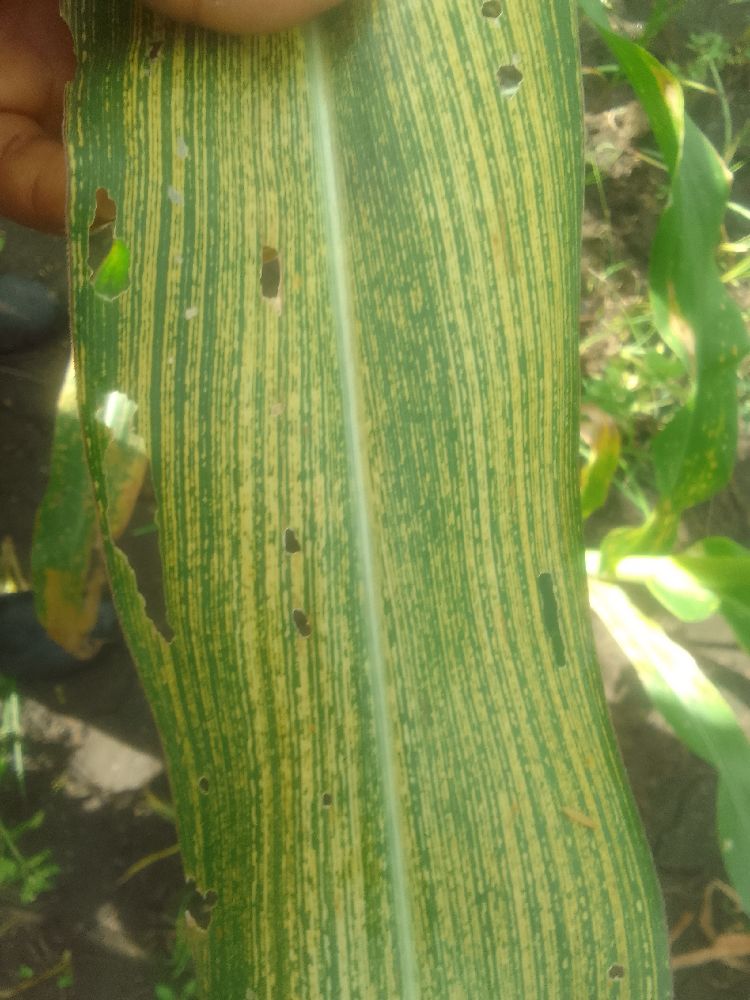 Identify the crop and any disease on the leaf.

maize, maize streak virus
